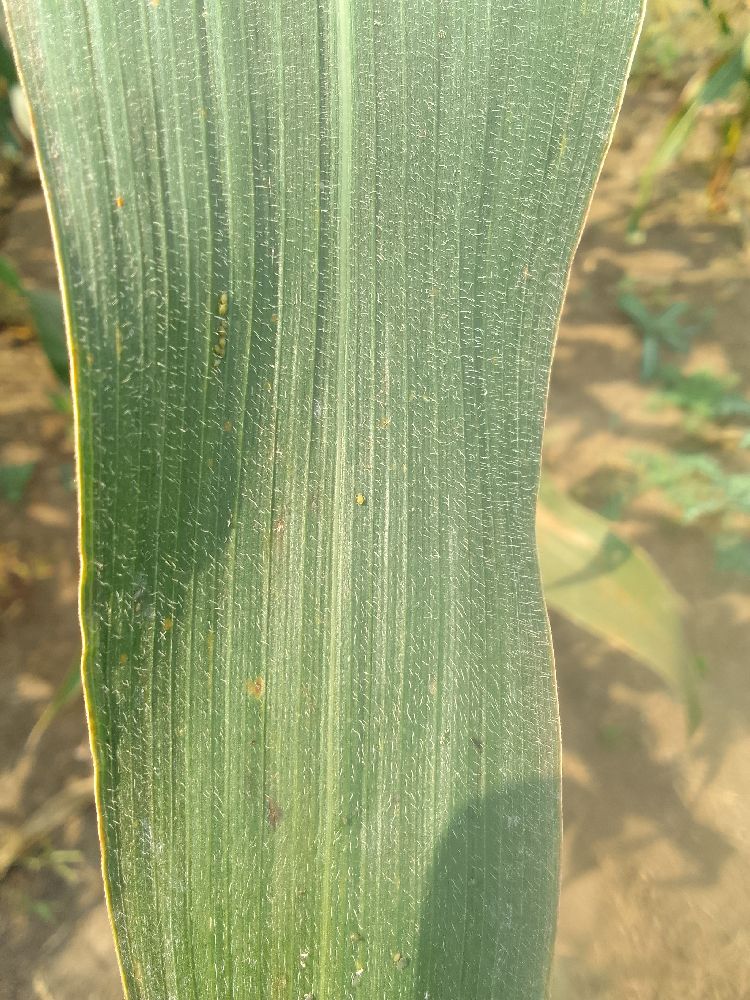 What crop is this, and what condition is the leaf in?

maize, healthy
